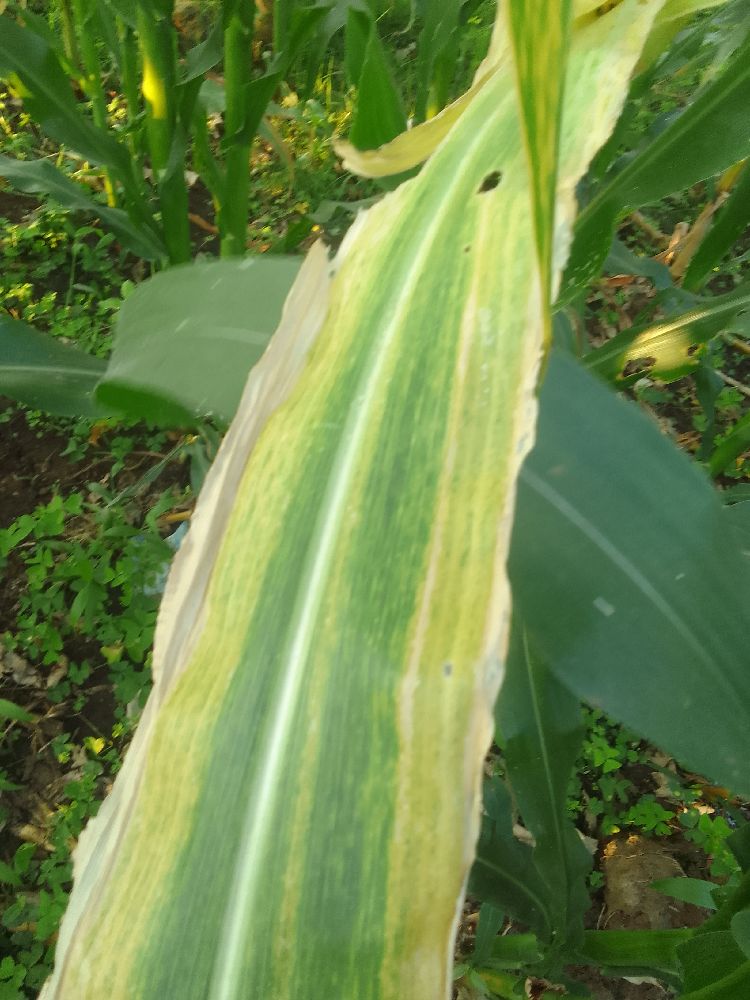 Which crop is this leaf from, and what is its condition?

maize, maize lethal necrosis
